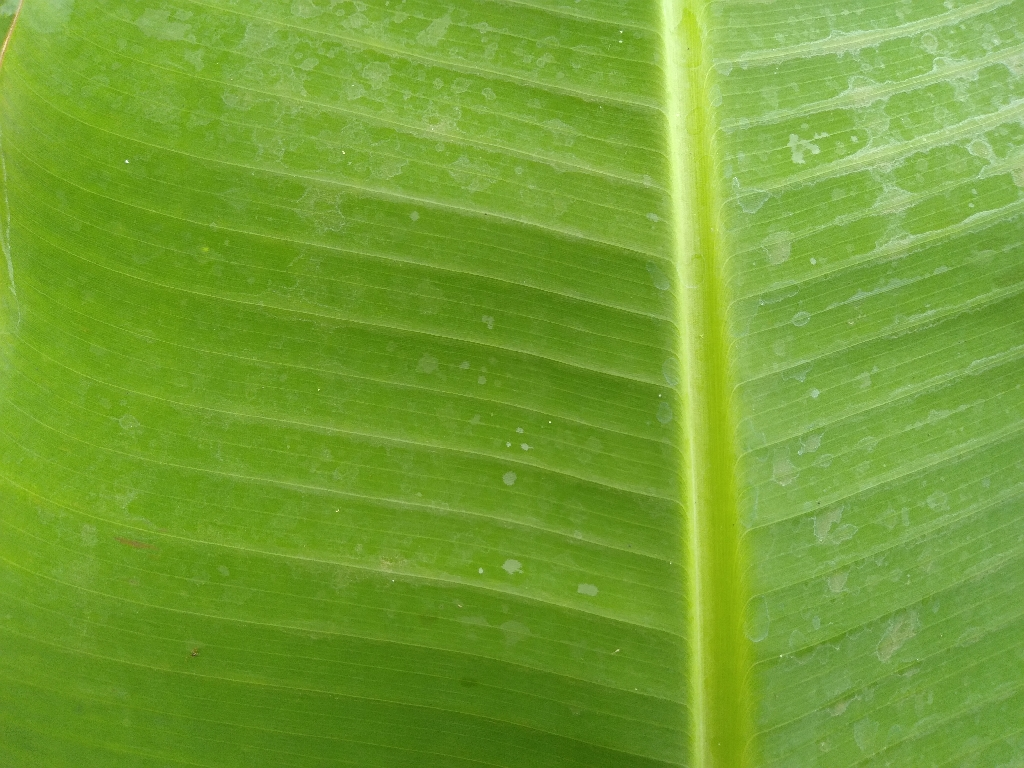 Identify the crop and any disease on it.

banana, healthy
